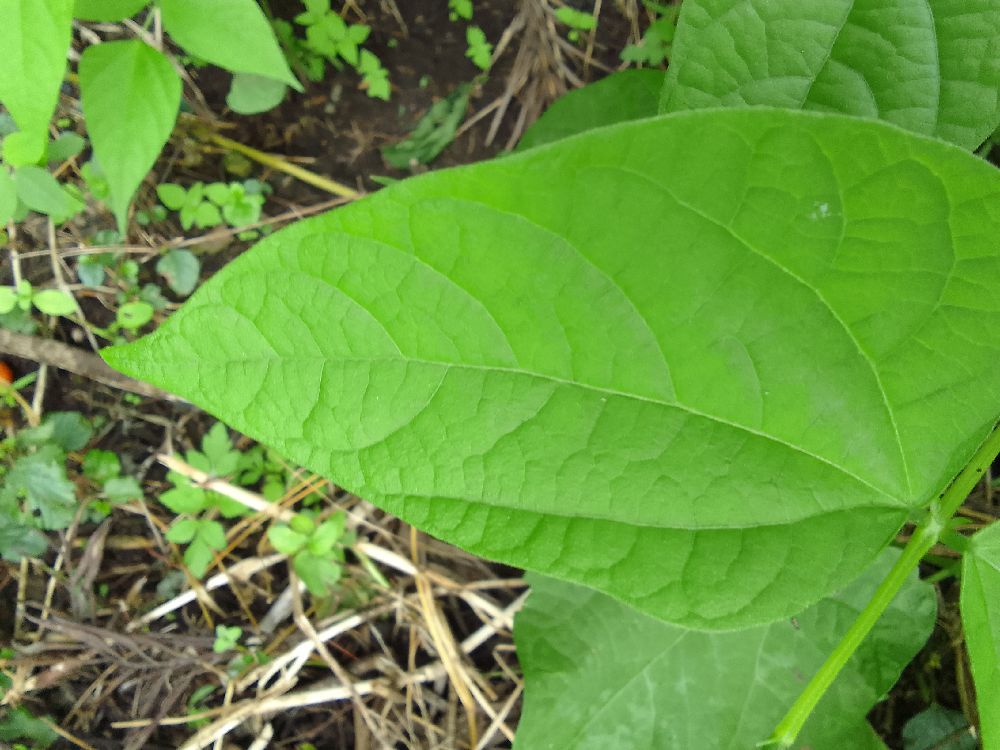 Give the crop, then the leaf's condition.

common bean, healthy
